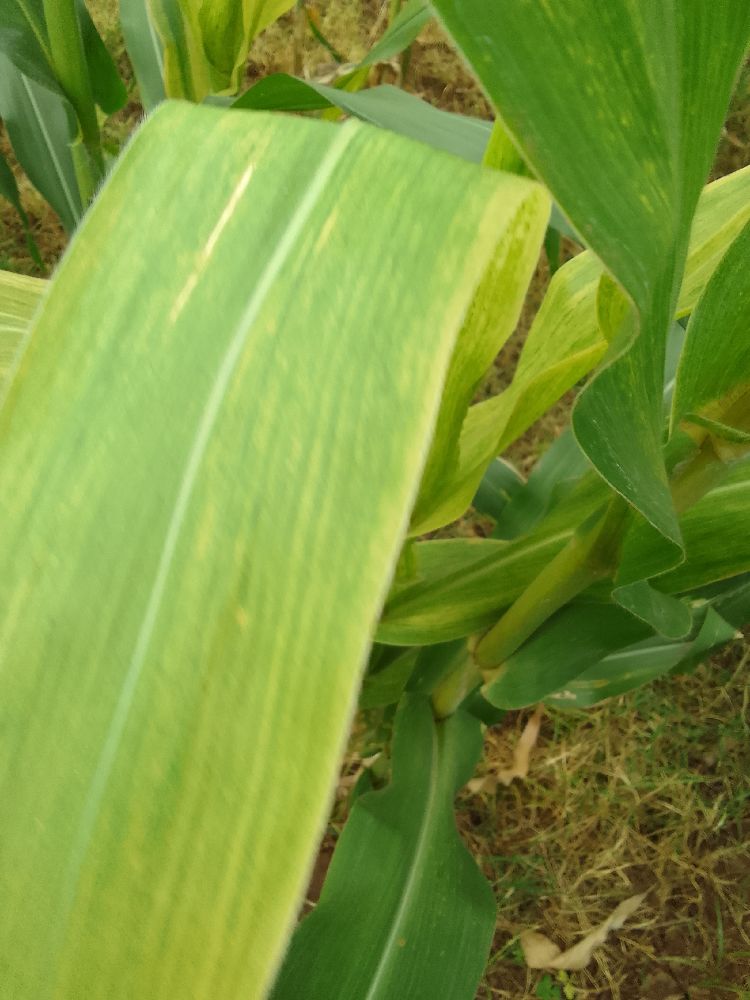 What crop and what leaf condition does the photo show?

maize, maize lethal necrosis
